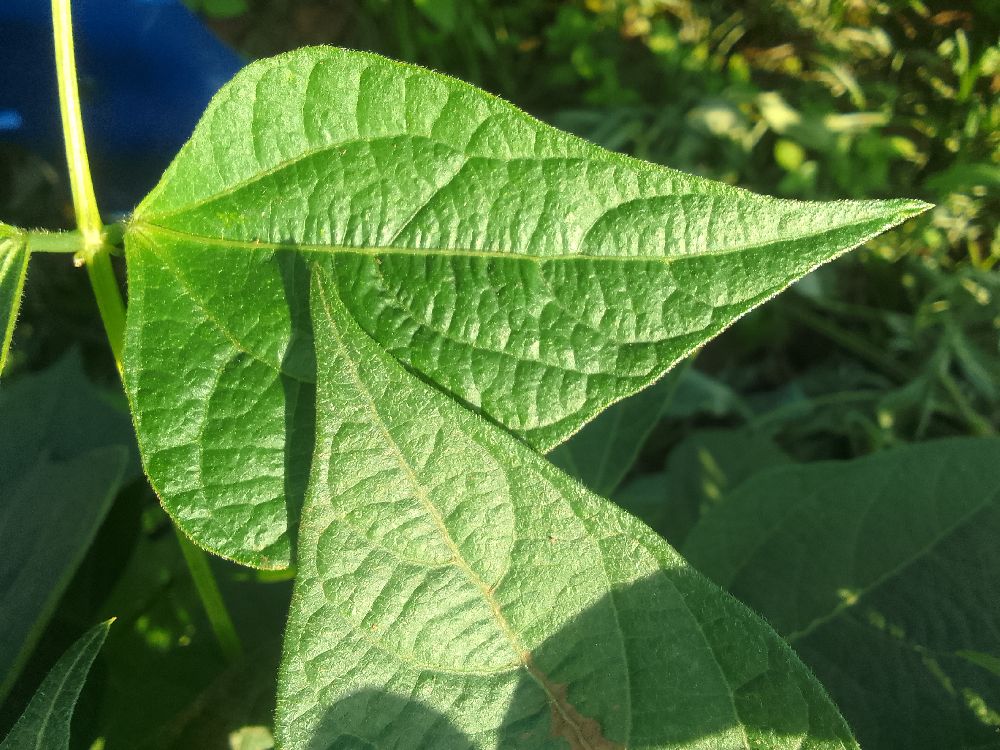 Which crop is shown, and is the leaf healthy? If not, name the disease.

common bean, healthy
